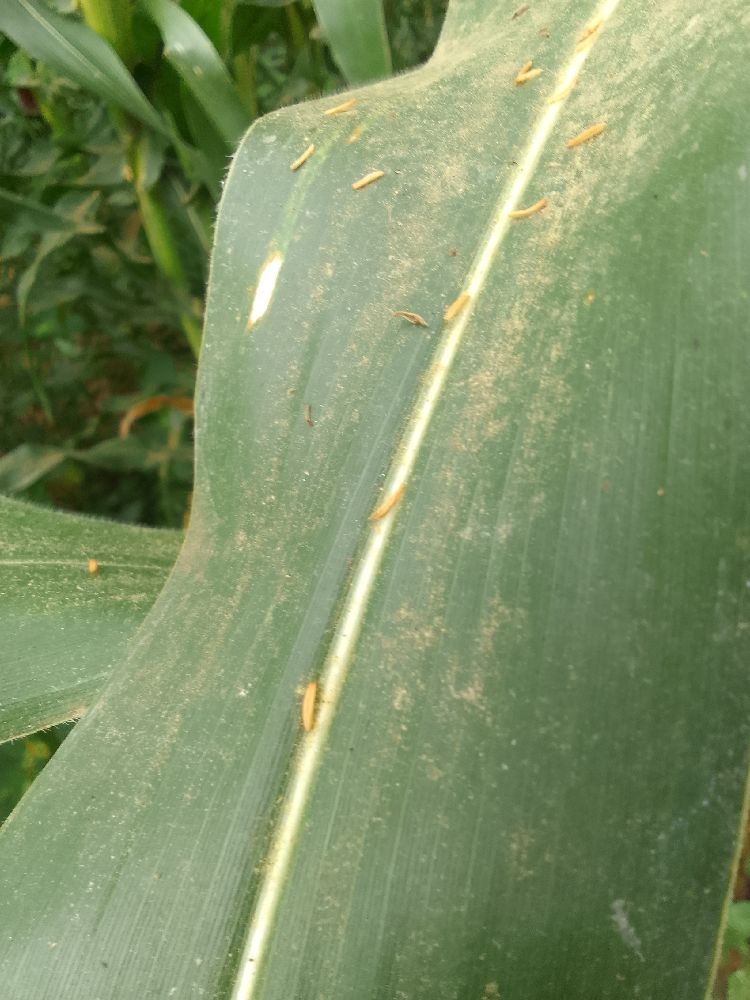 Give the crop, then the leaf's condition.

maize, healthy
